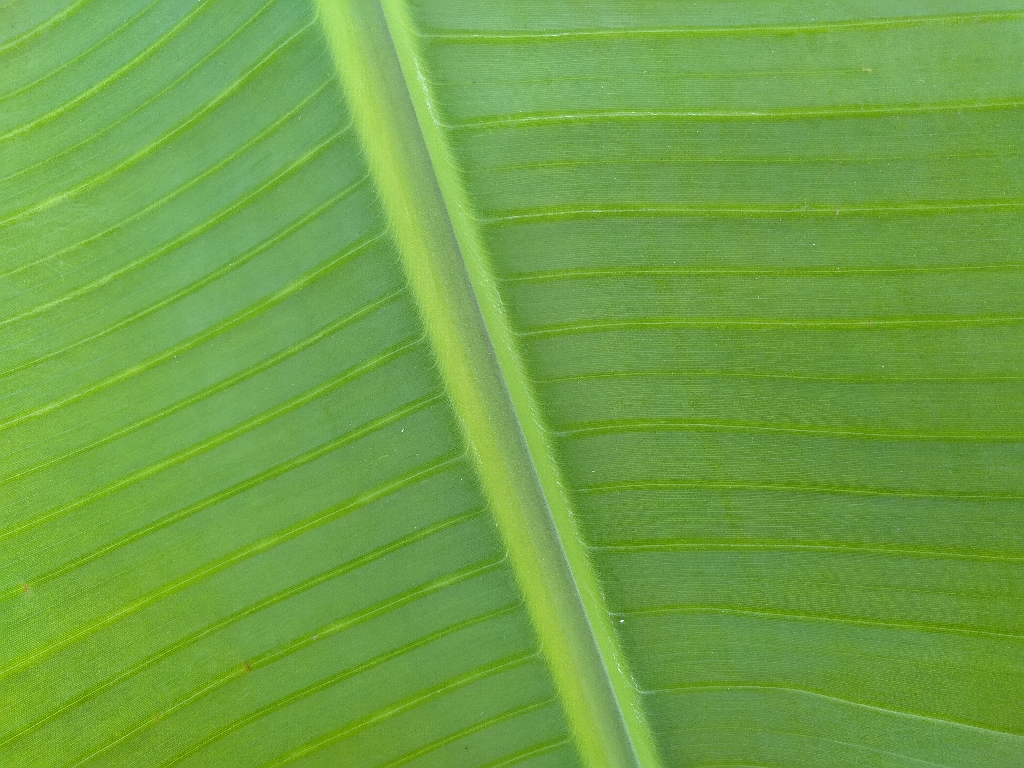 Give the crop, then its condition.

banana, healthy
